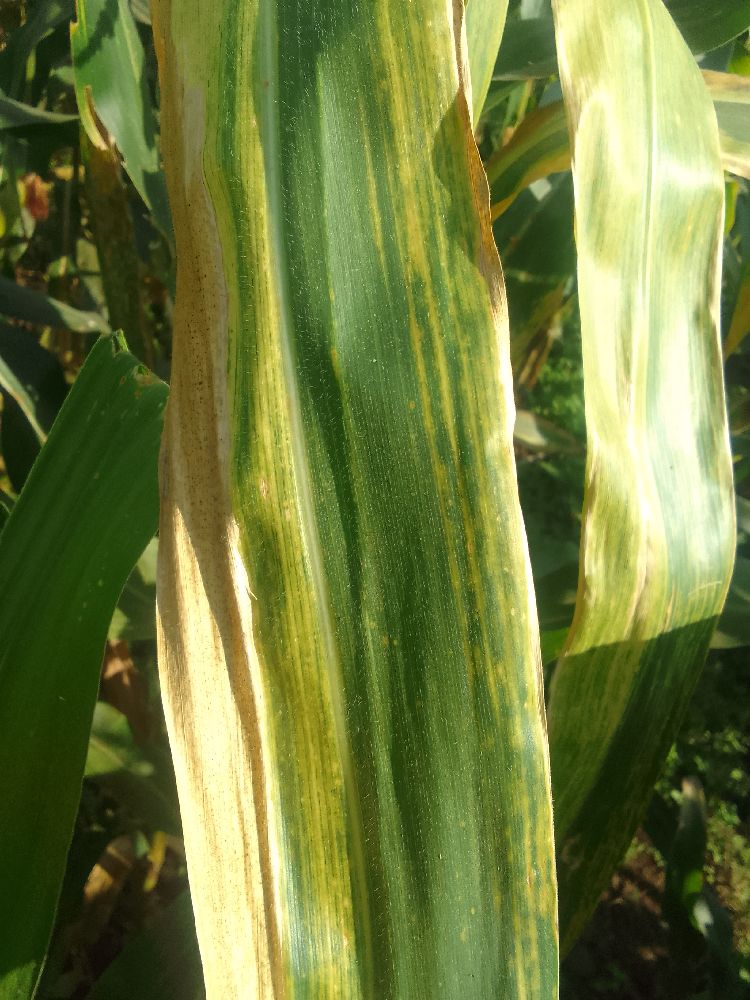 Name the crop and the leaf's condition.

maize, maize lethal necrosis
